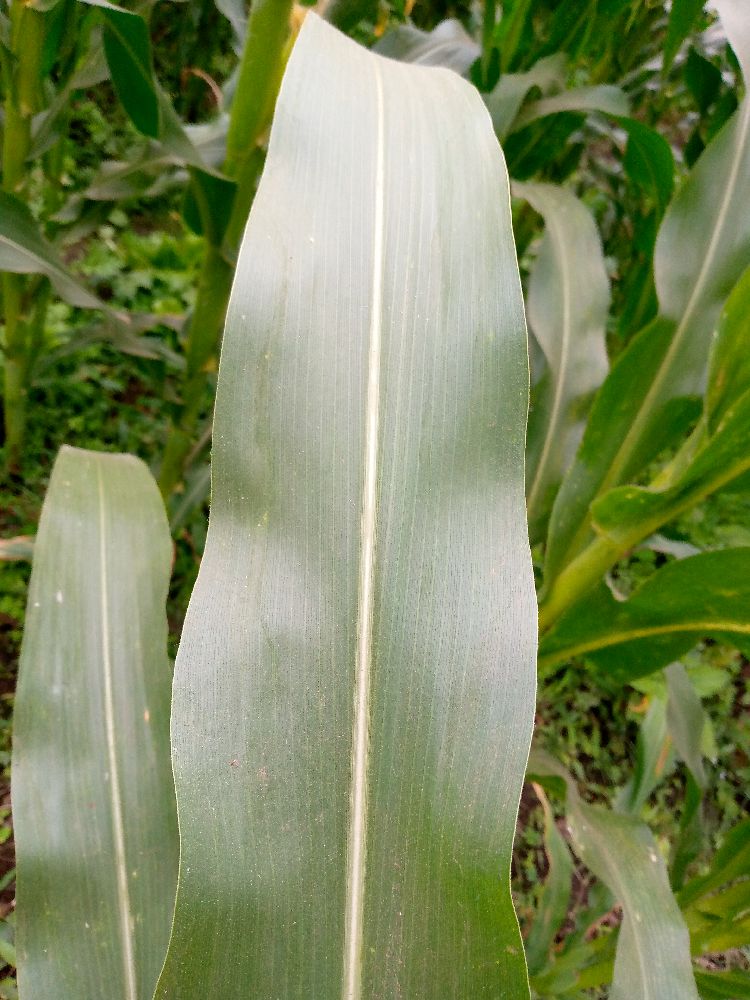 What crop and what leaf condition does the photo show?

maize, healthy
